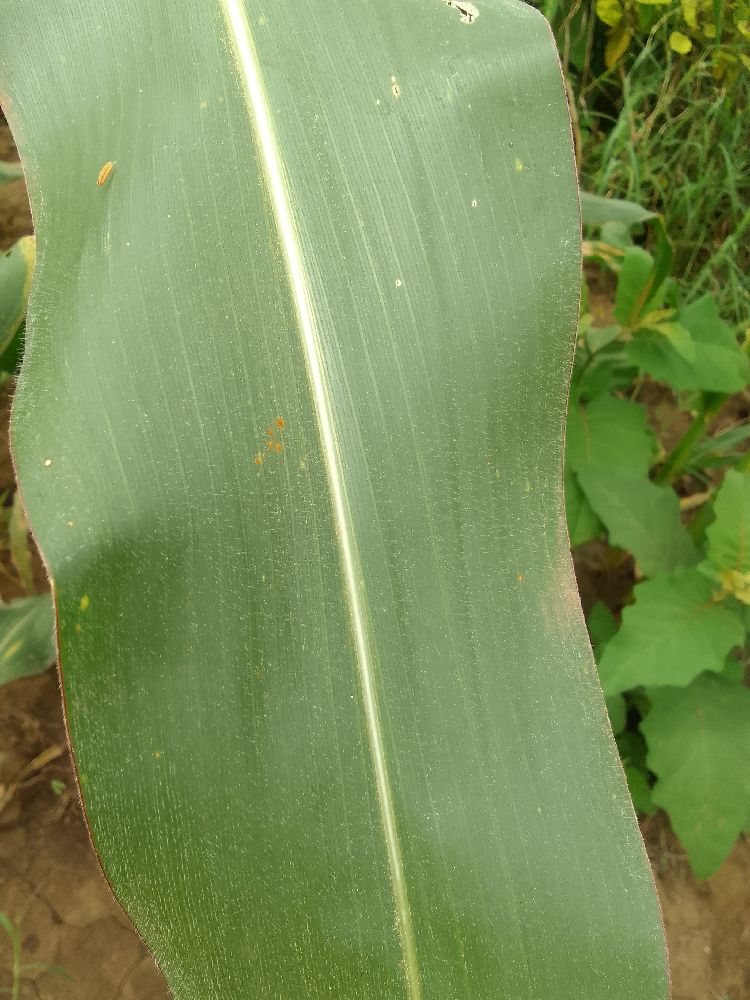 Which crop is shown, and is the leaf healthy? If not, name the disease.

maize, healthy
